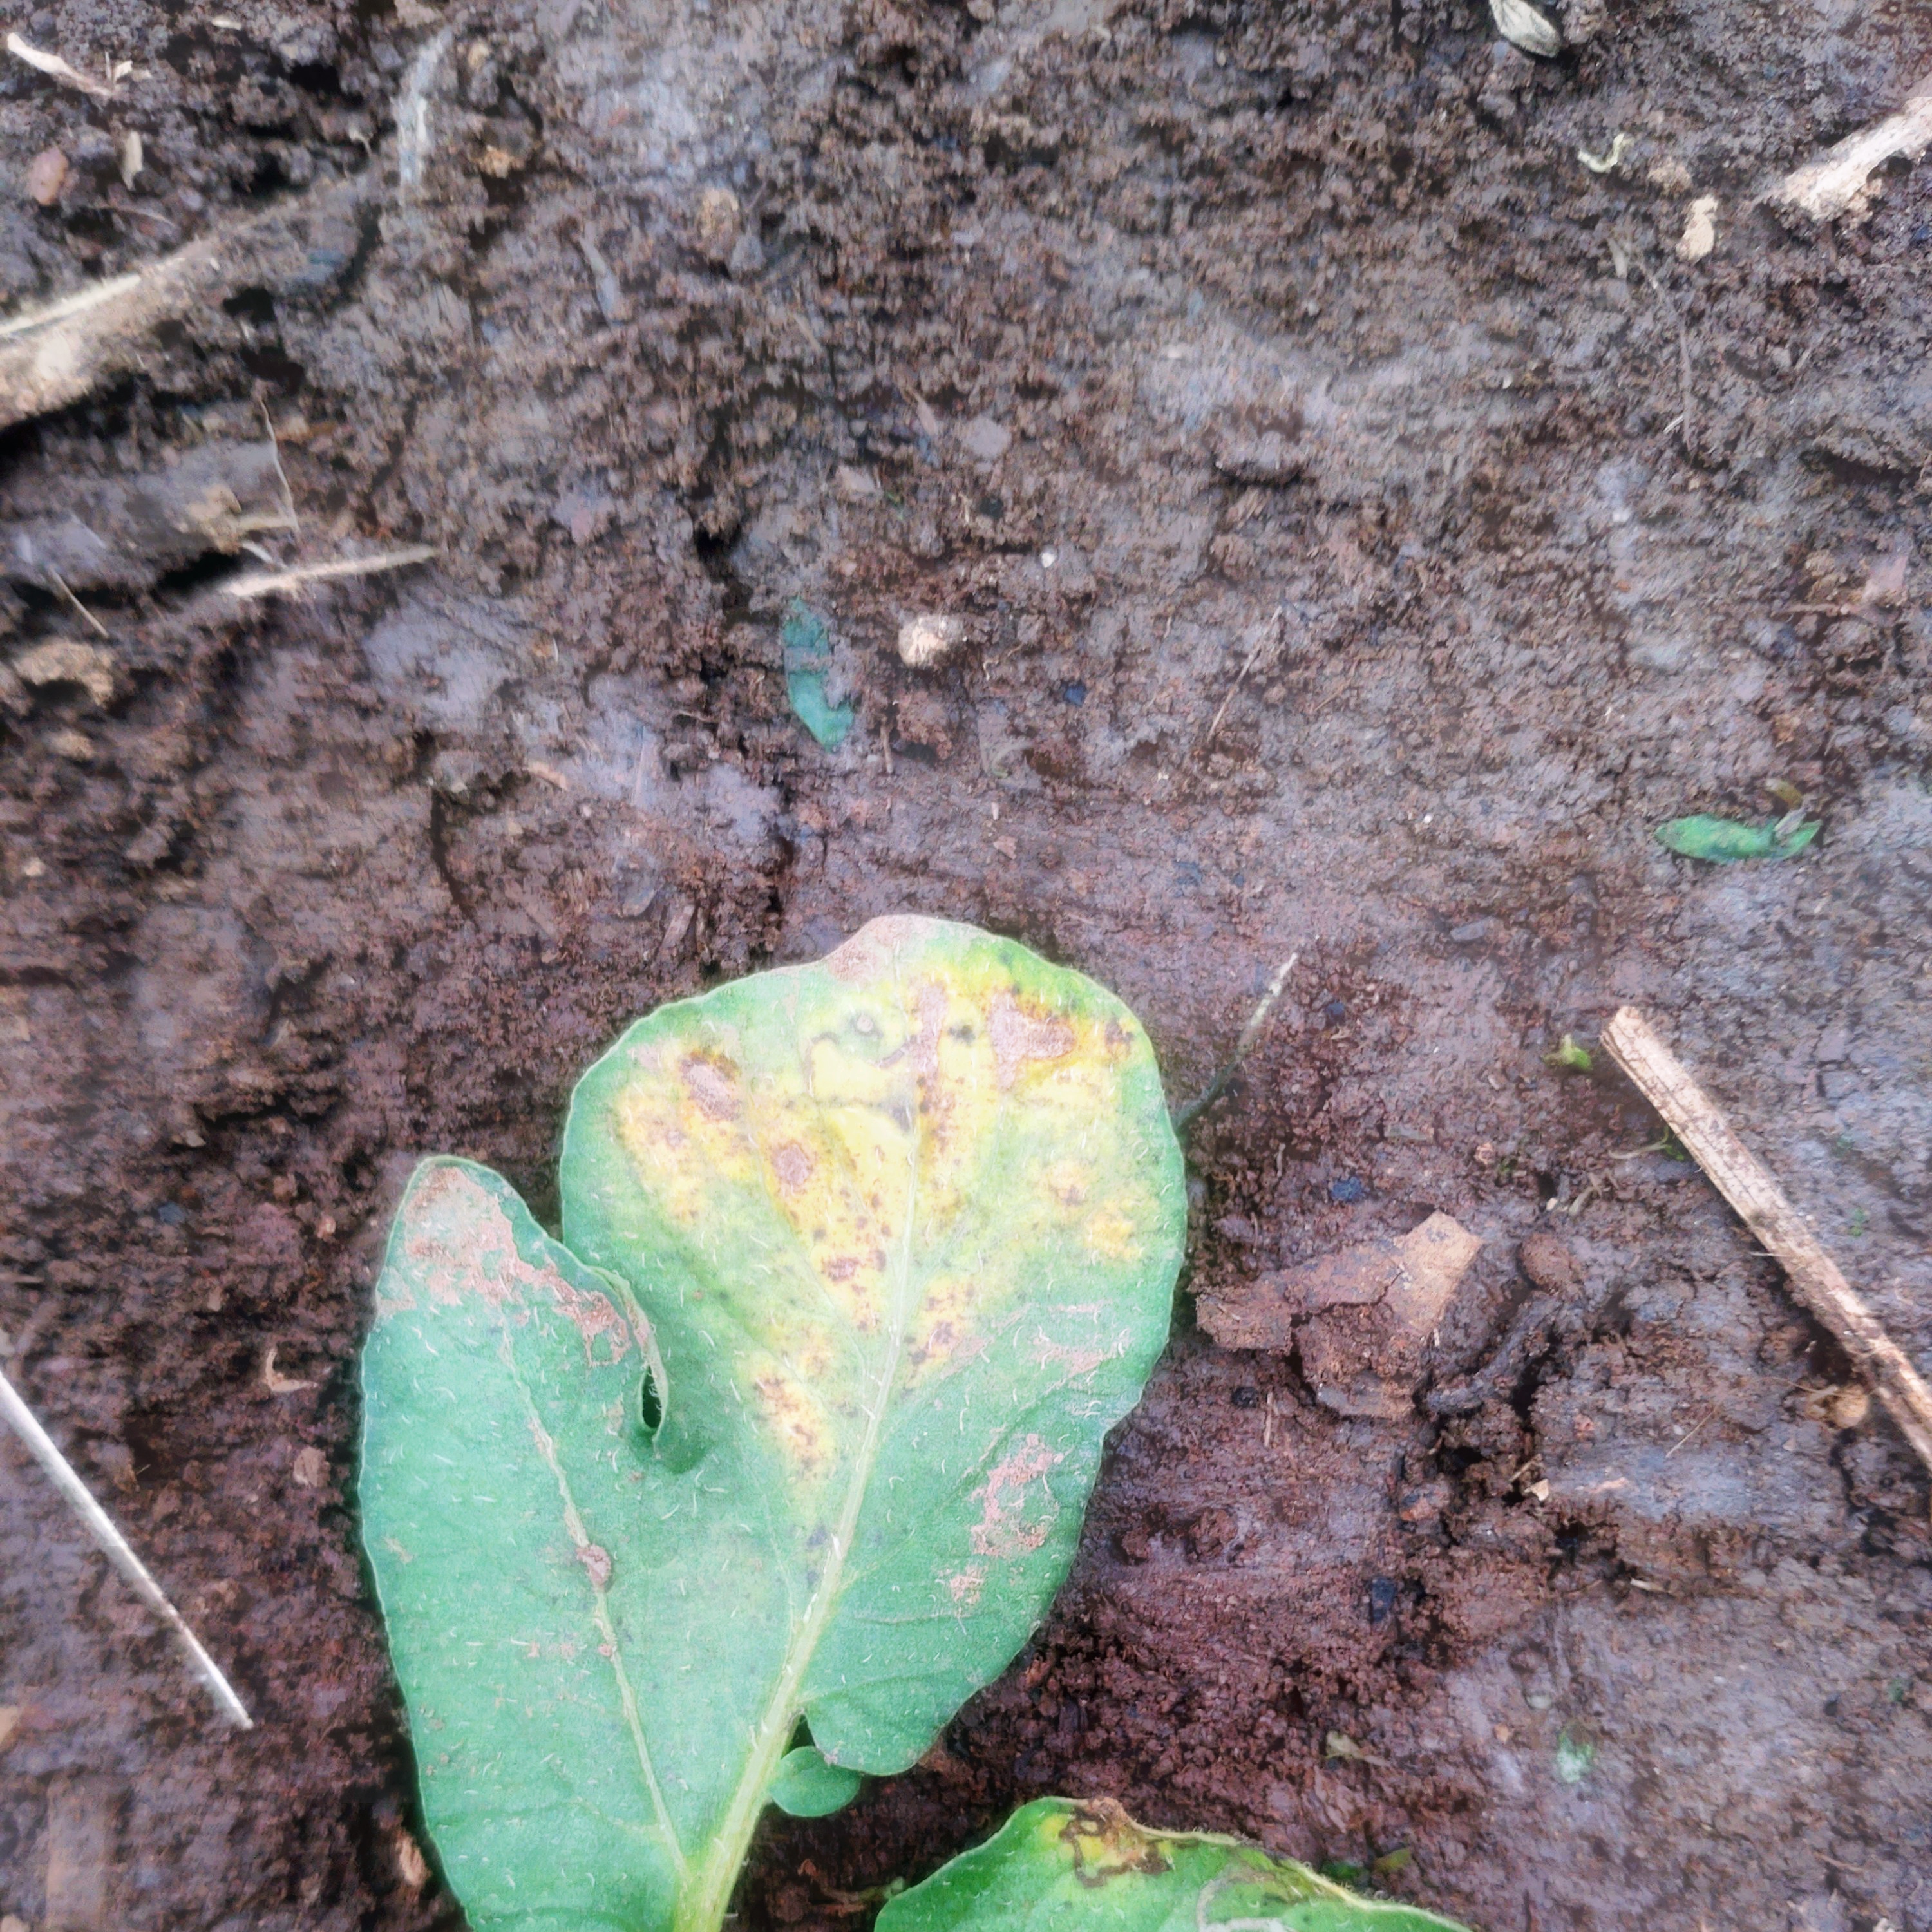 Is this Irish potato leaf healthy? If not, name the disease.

late blight
